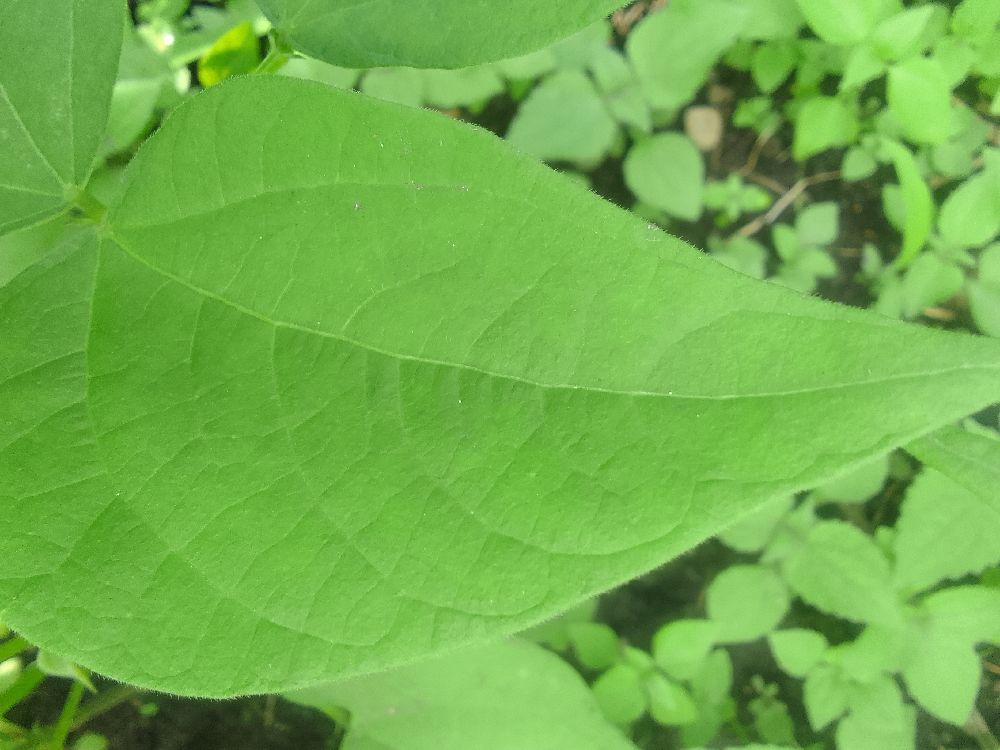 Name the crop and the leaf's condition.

common bean, healthy
